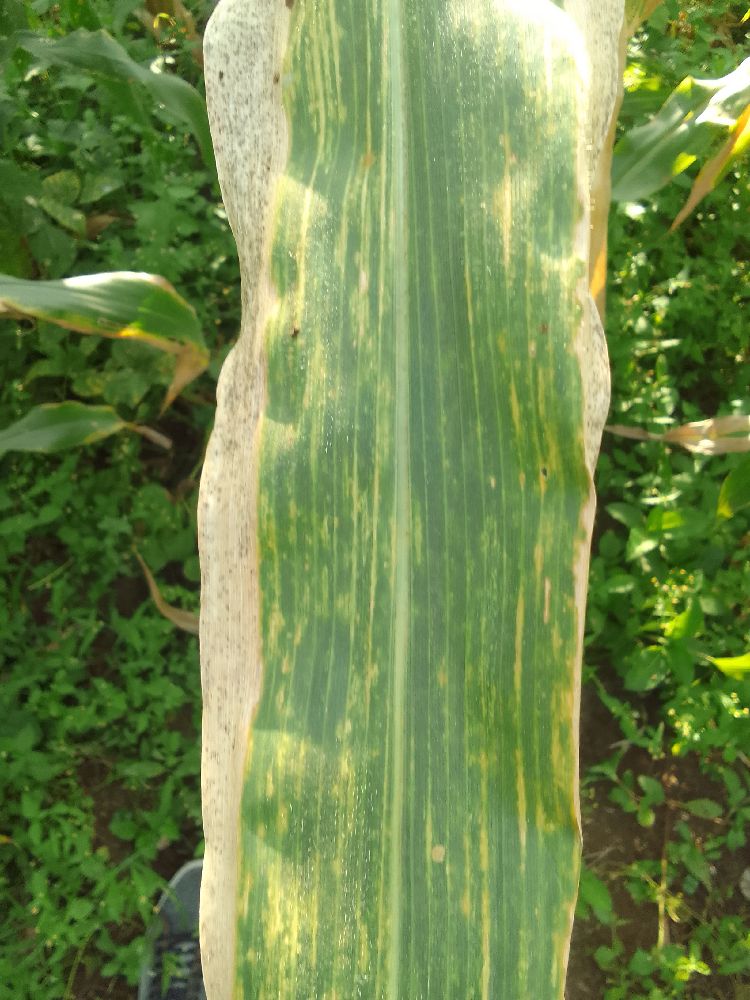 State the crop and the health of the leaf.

maize, maize lethal necrosis
